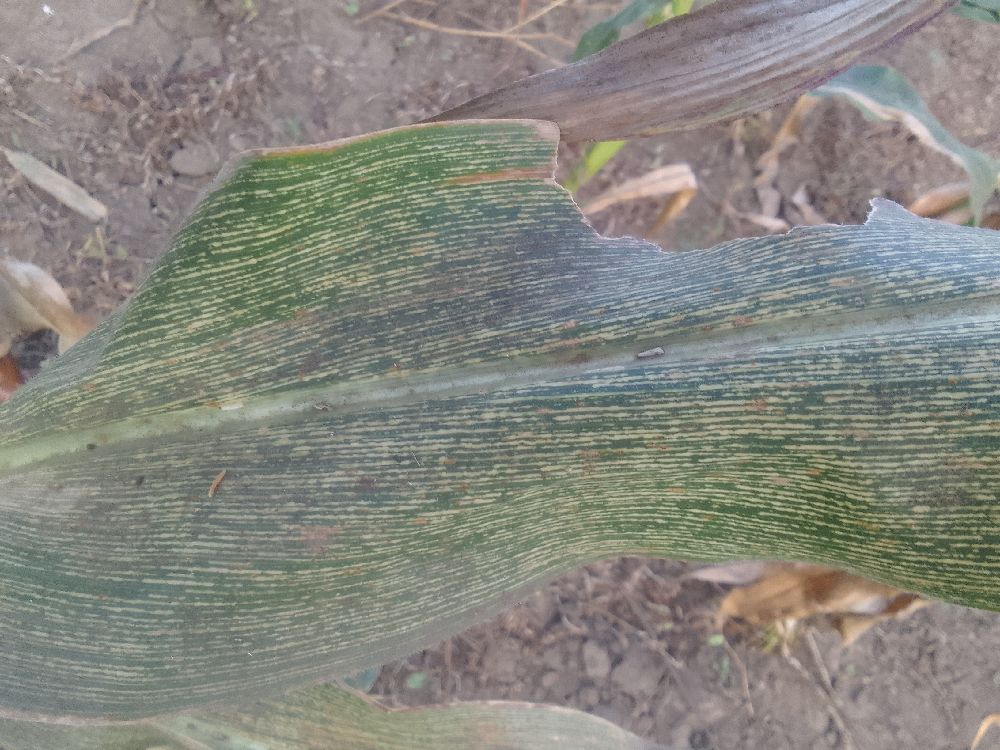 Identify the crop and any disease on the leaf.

maize, maize streak virus
